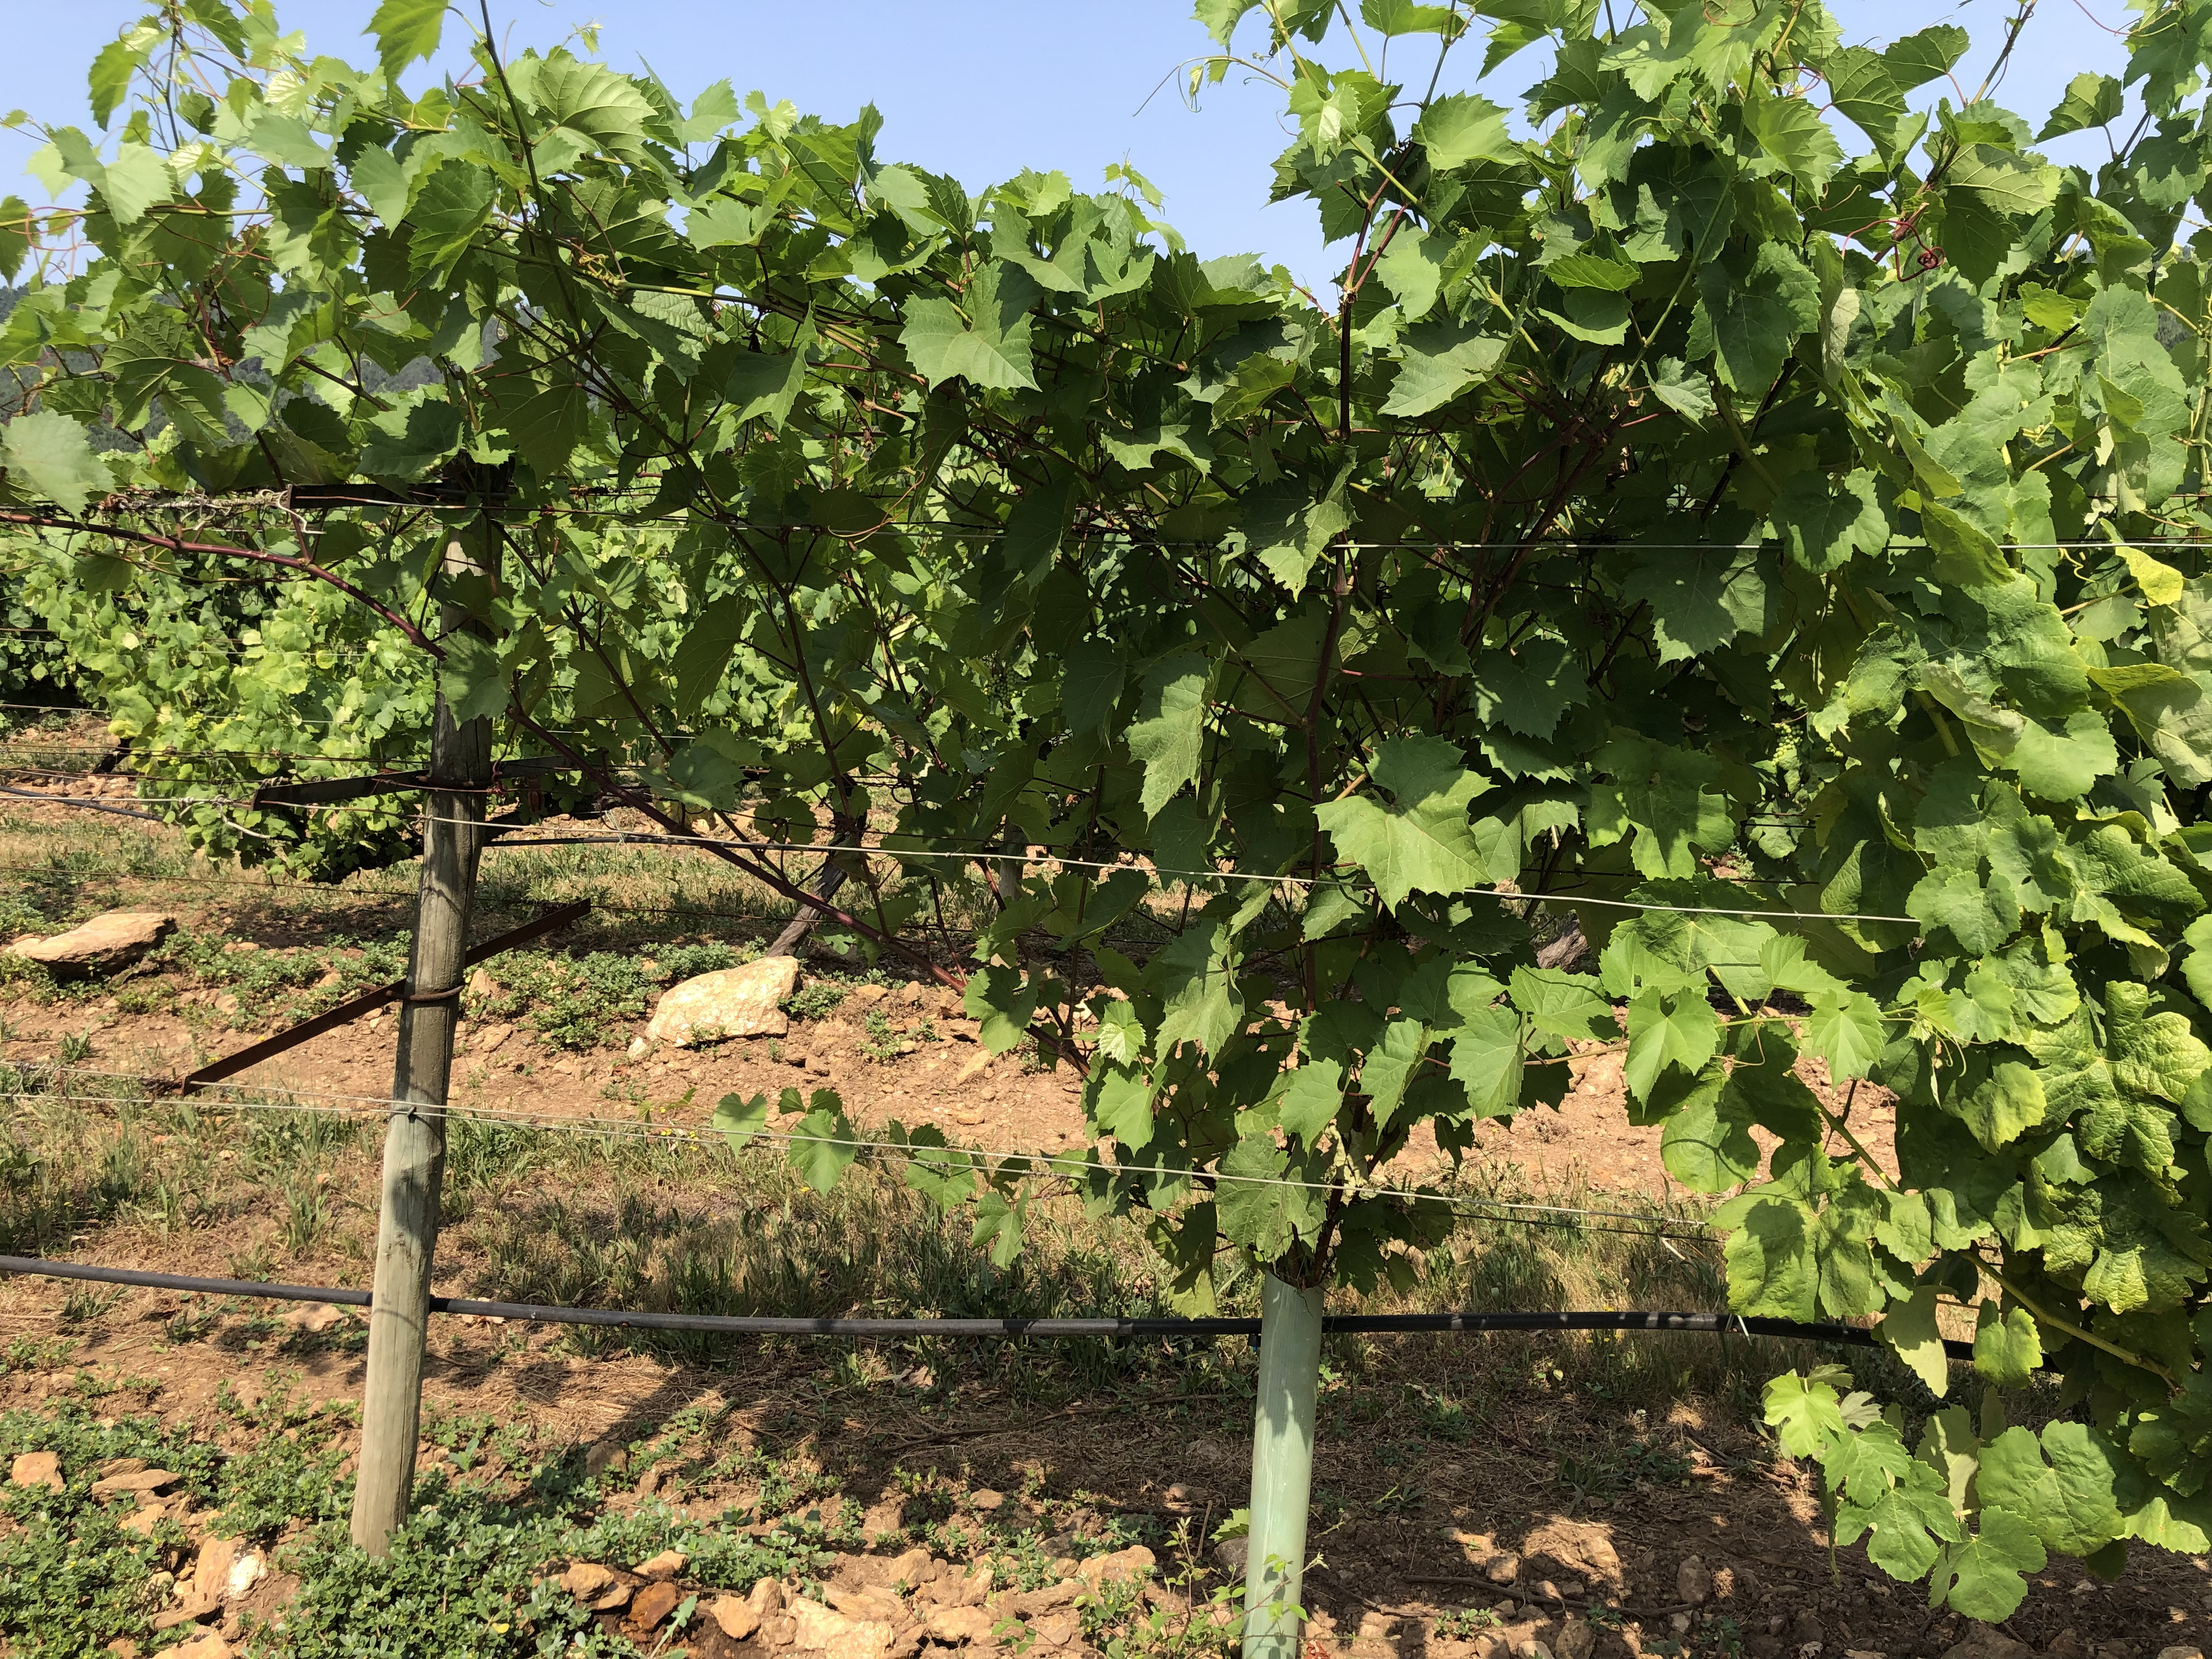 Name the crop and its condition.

grapevine, not affected by esca disease
